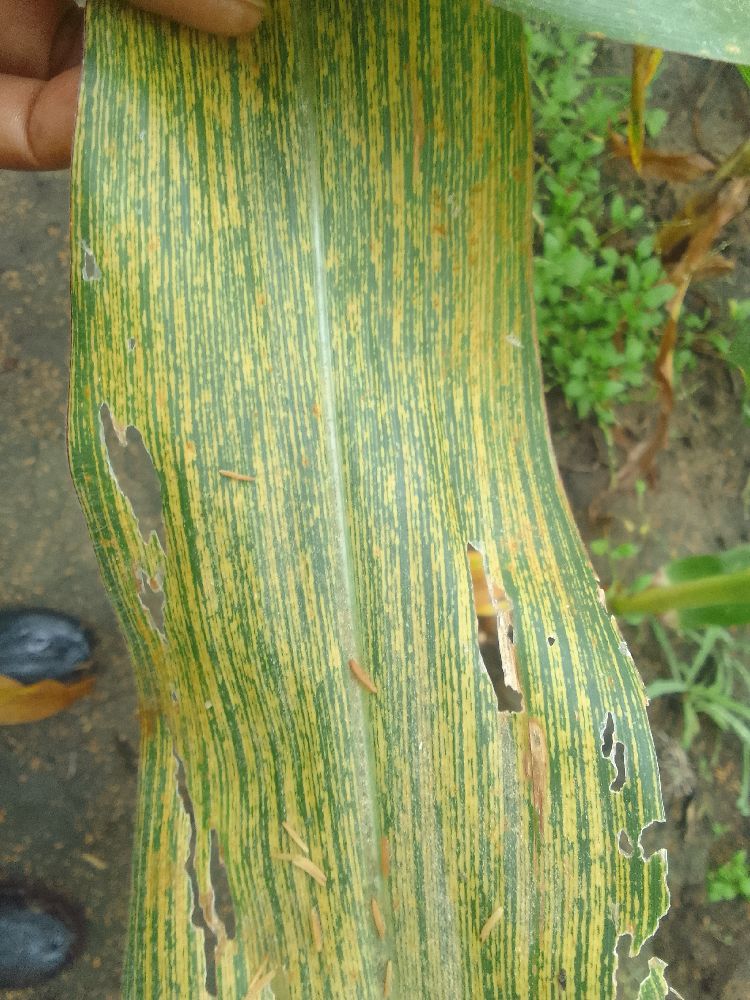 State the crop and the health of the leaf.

maize, maize streak virus
